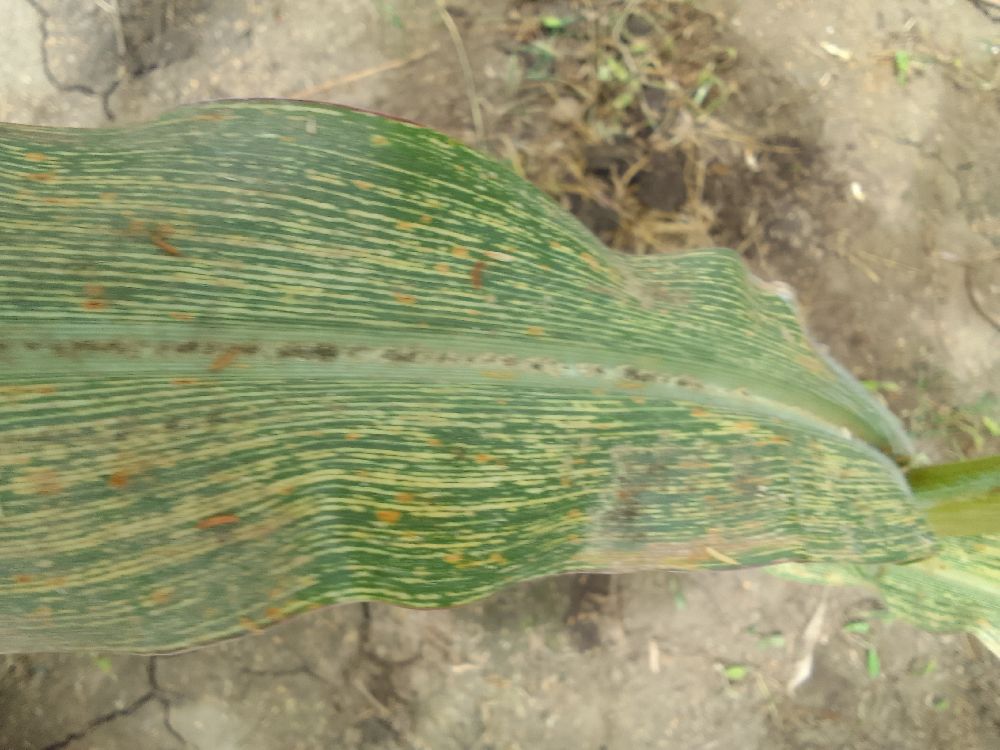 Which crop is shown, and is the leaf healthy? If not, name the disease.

maize, maize streak virus
